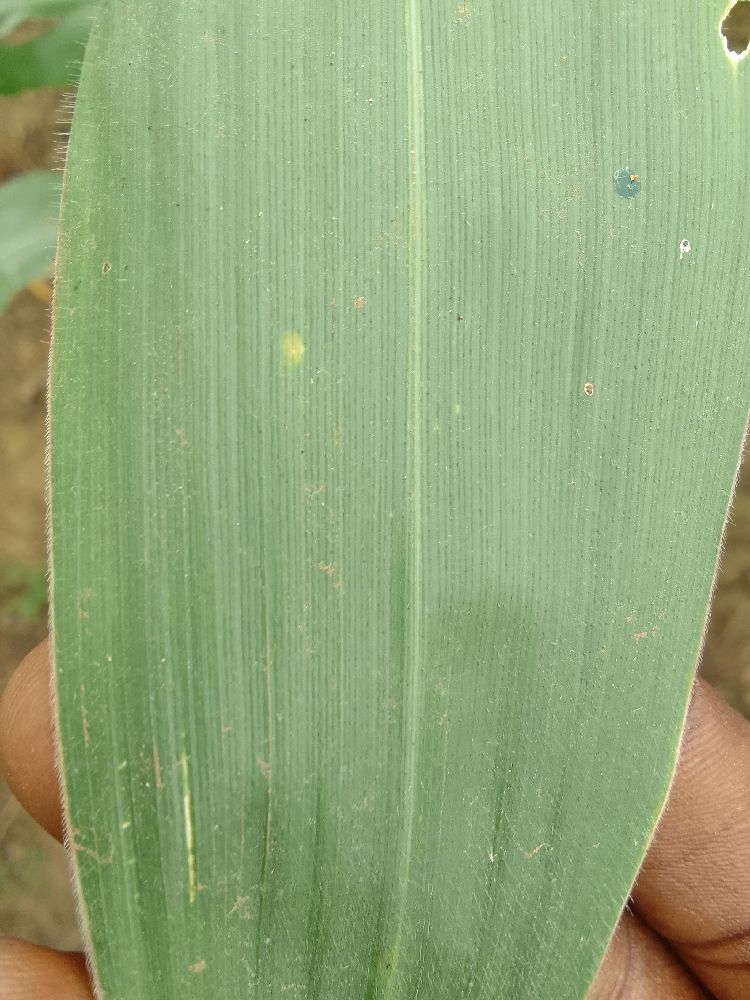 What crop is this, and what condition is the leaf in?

maize, healthy
